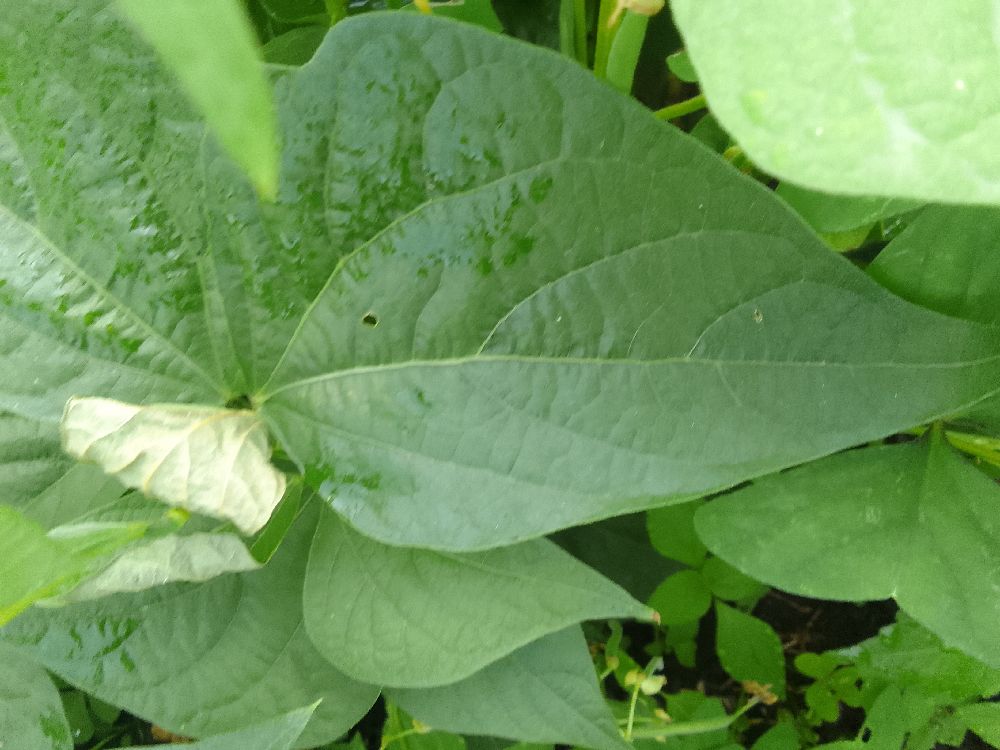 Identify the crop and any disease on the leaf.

common bean, healthy
